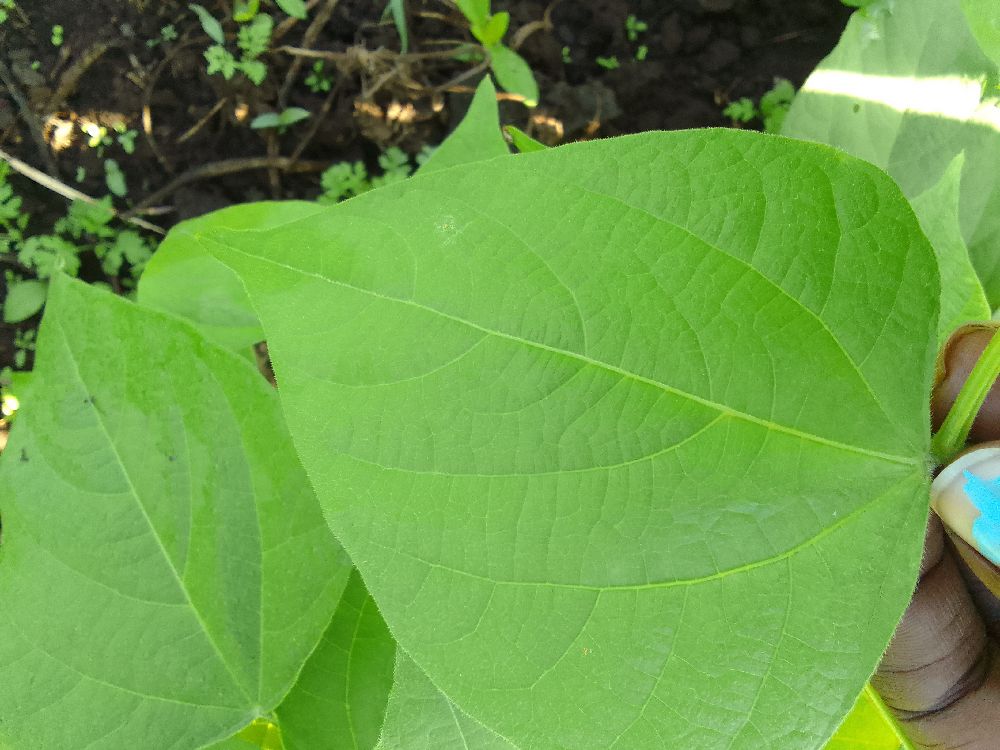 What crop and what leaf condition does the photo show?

common bean, healthy
